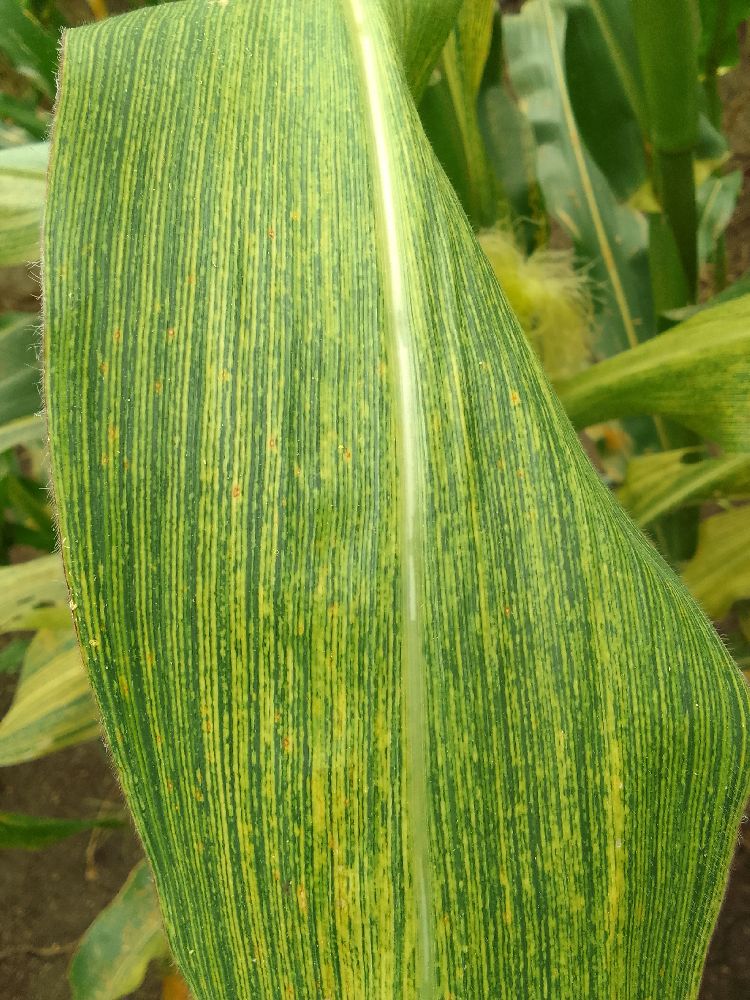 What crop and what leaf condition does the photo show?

maize, maize streak virus
